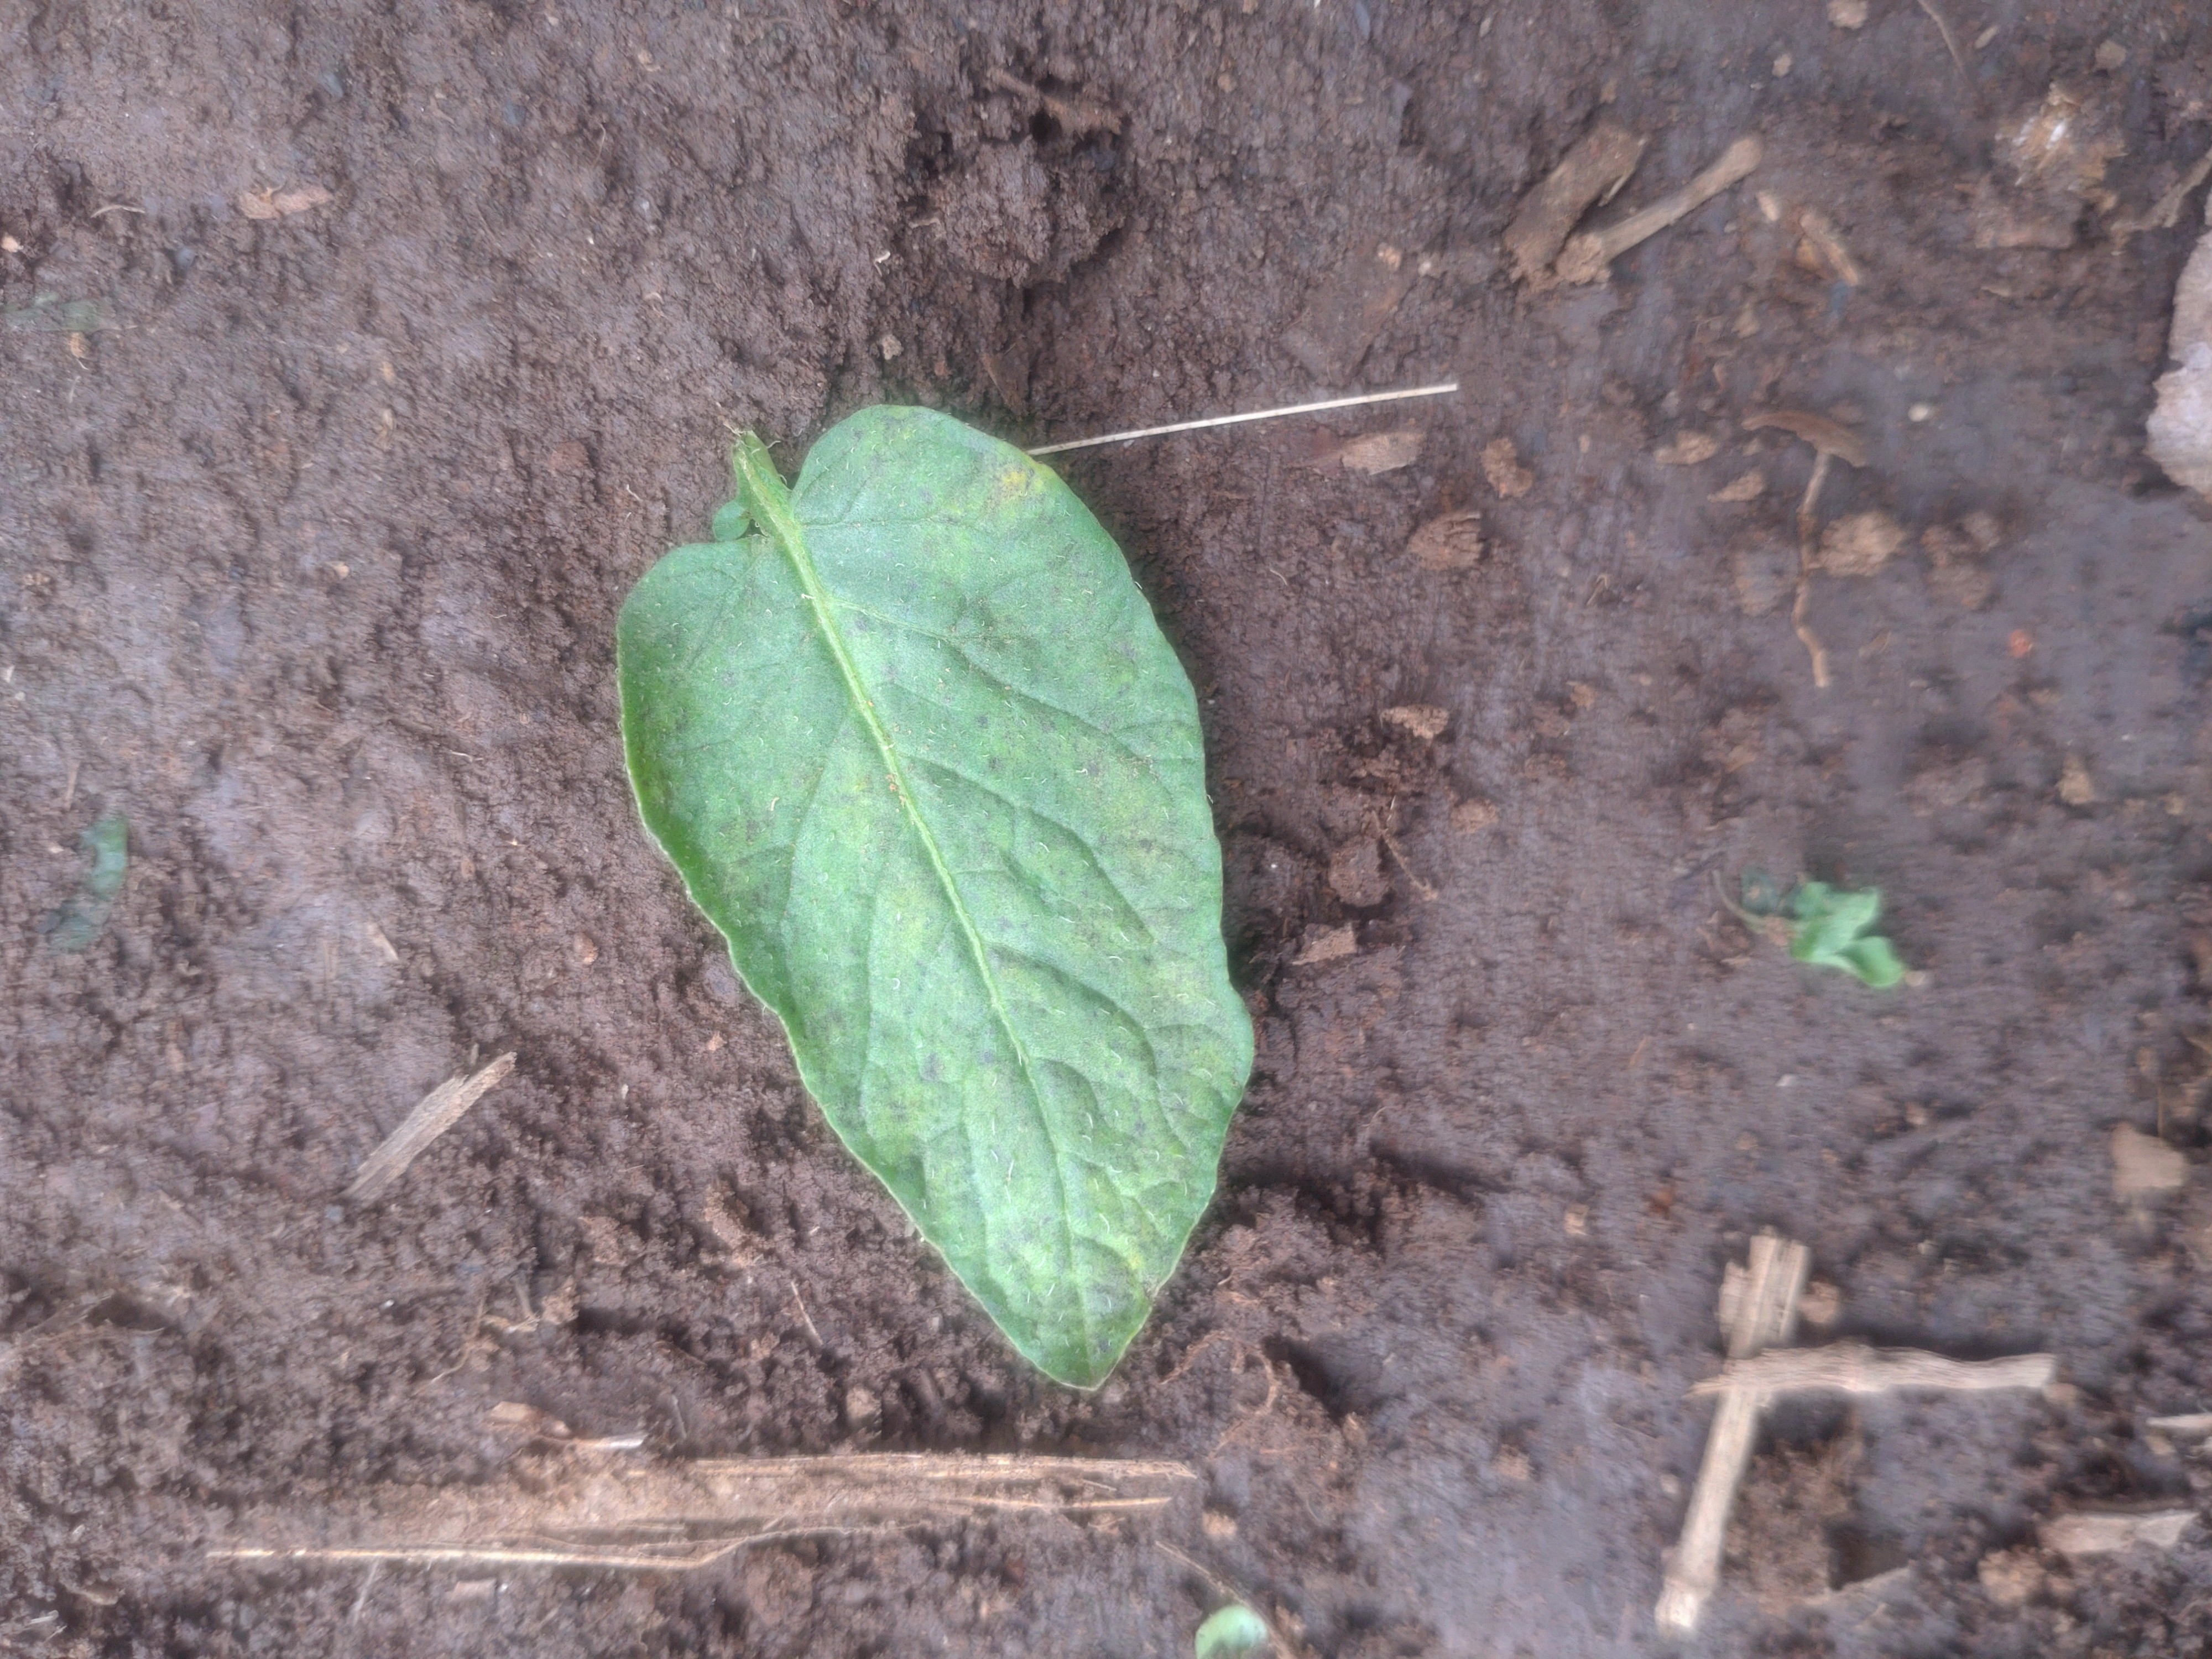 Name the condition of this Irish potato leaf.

late blight
